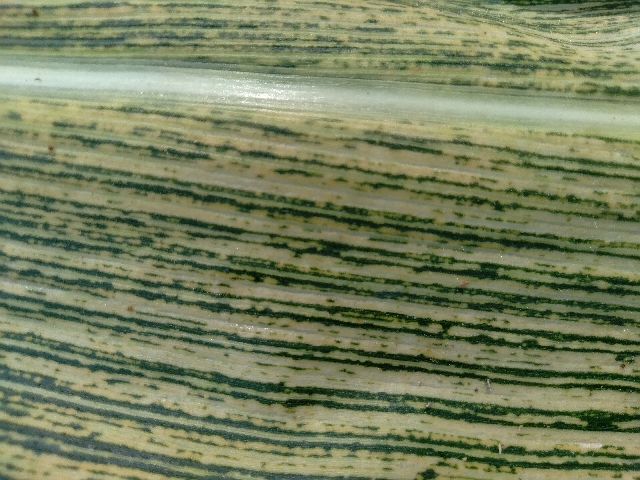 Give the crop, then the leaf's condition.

maize, maize streak virus
